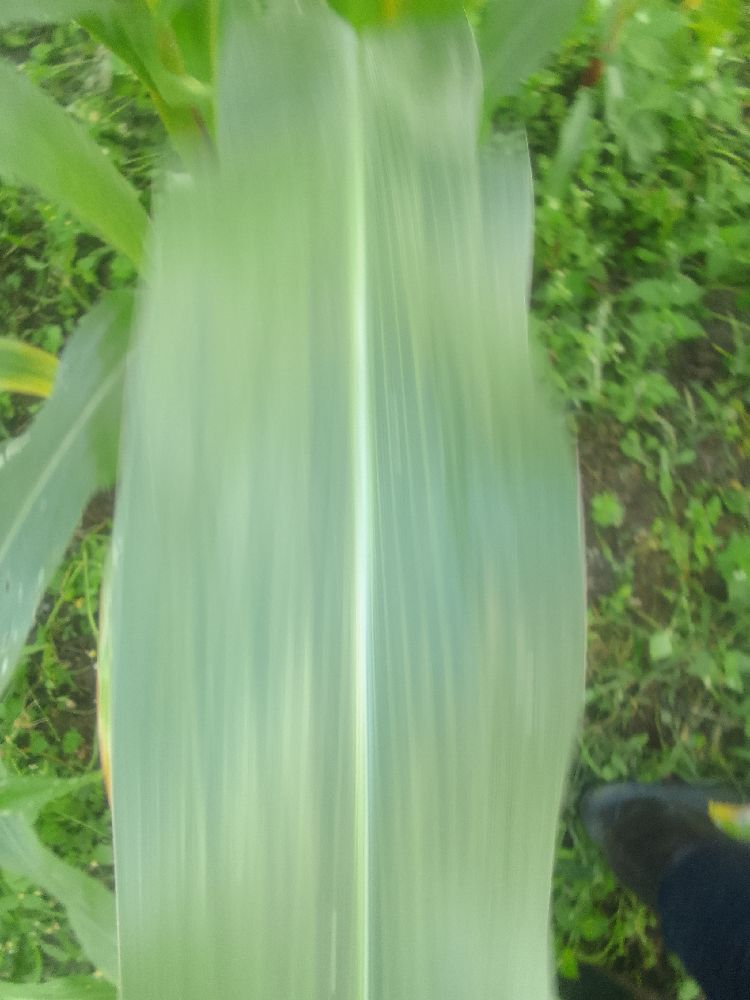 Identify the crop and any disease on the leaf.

maize, healthy
